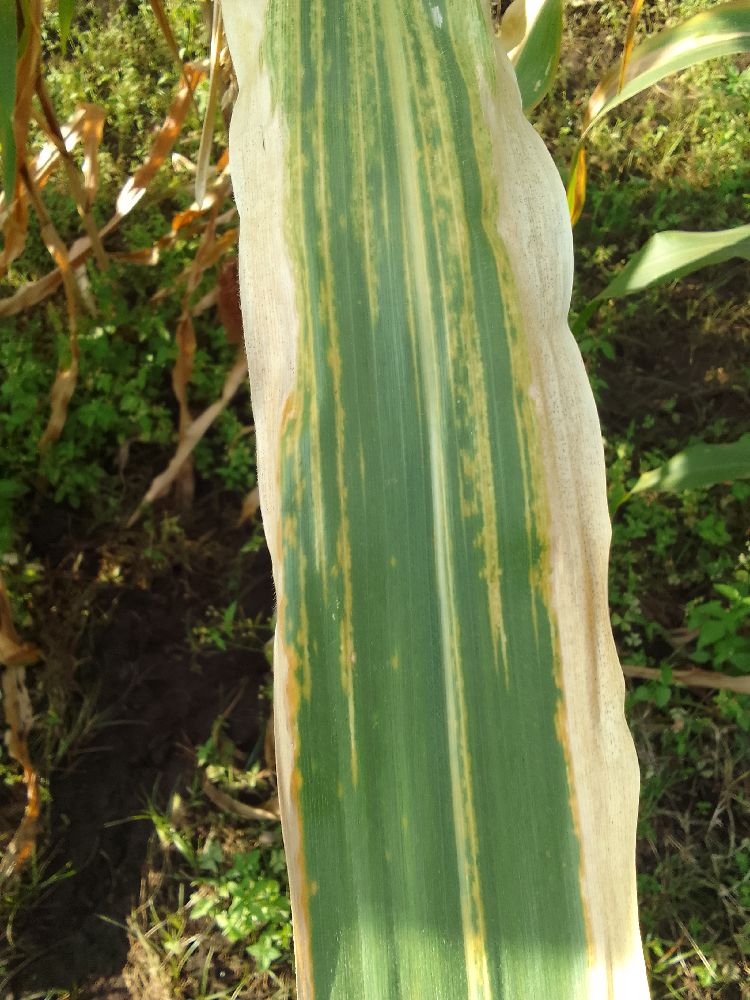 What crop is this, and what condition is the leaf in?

maize, maize lethal necrosis
